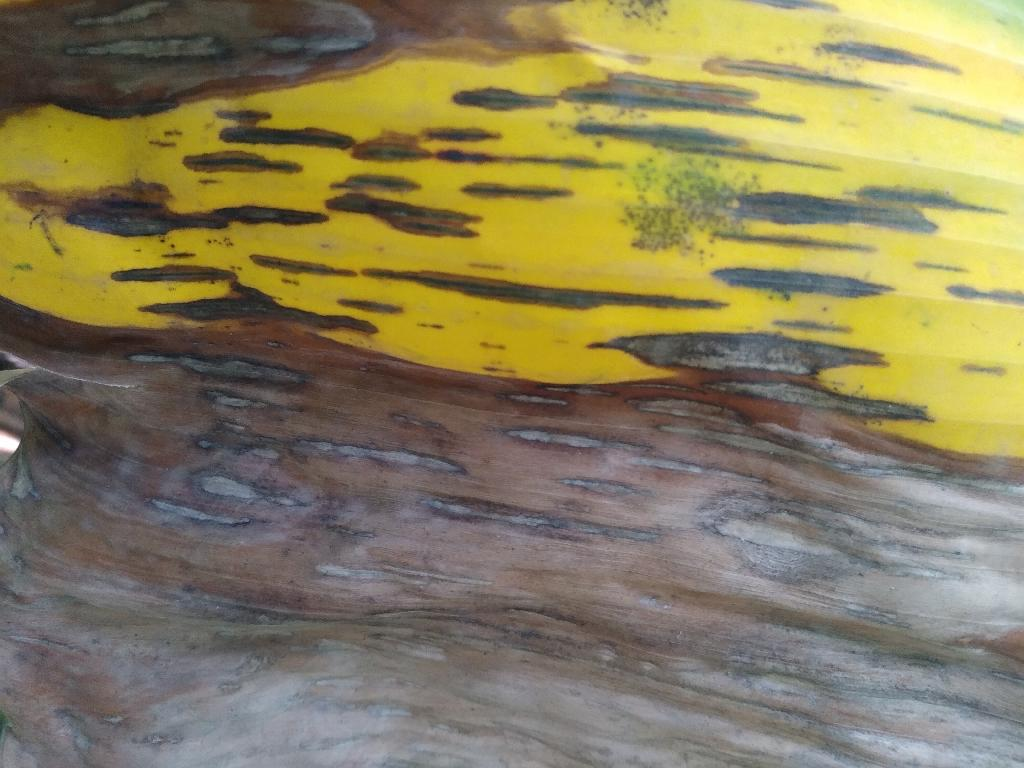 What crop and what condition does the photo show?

banana, black sigatoka
